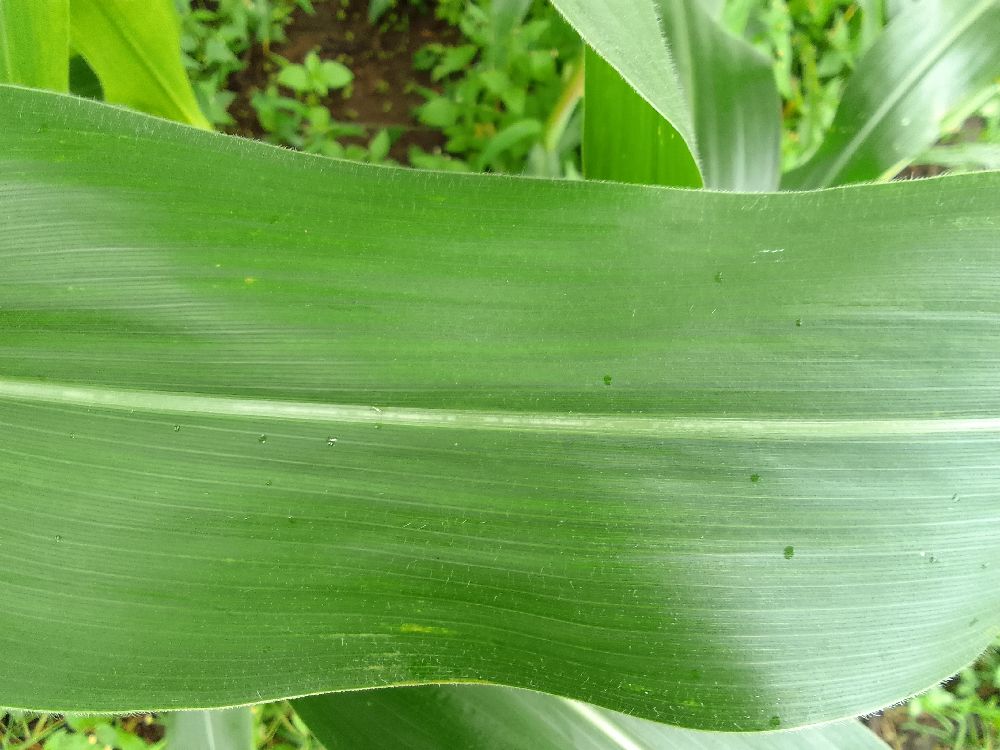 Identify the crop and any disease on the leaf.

maize, healthy
